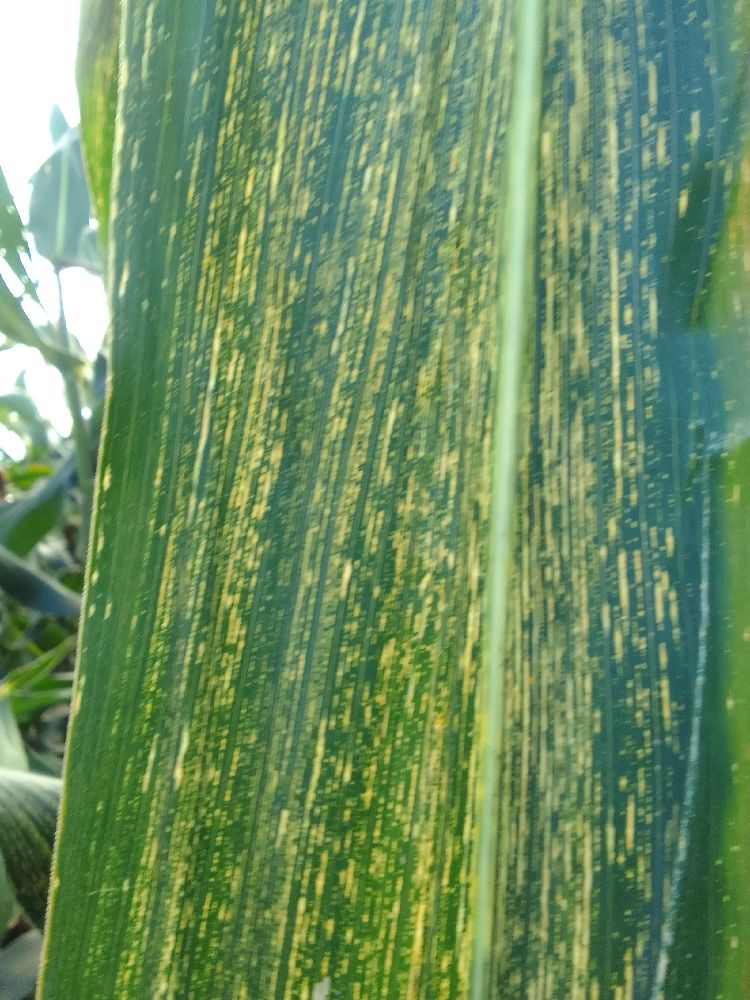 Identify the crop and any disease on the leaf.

maize, maize streak virus
